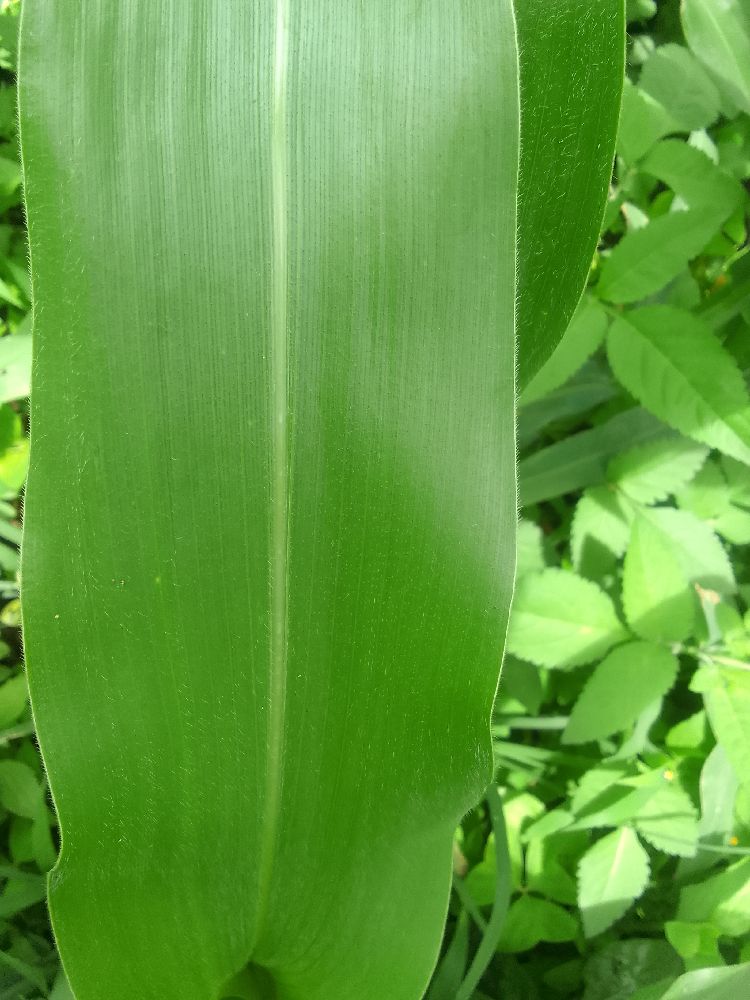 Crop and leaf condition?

maize, healthy
